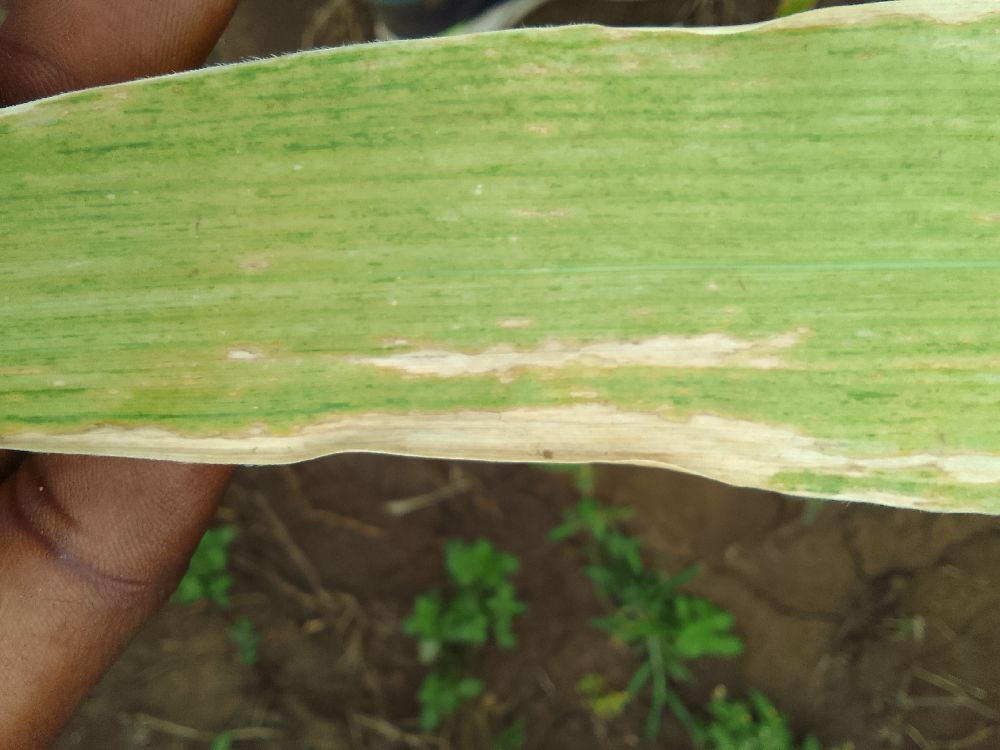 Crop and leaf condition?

maize, maize lethal necrosis
